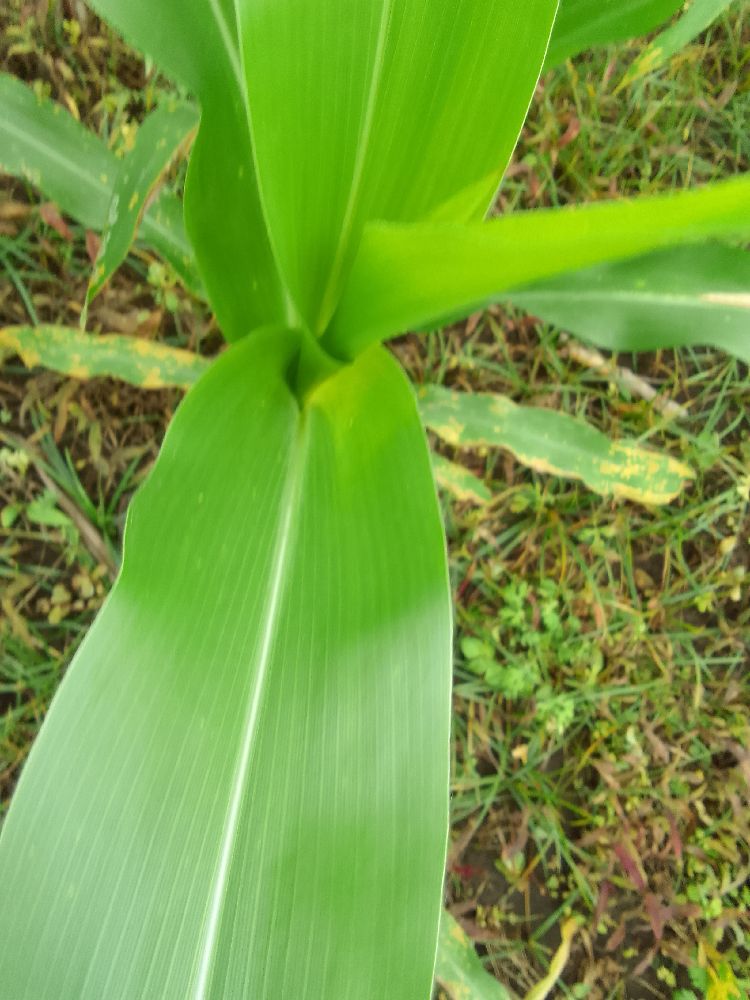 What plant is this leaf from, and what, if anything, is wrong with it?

maize, healthy
